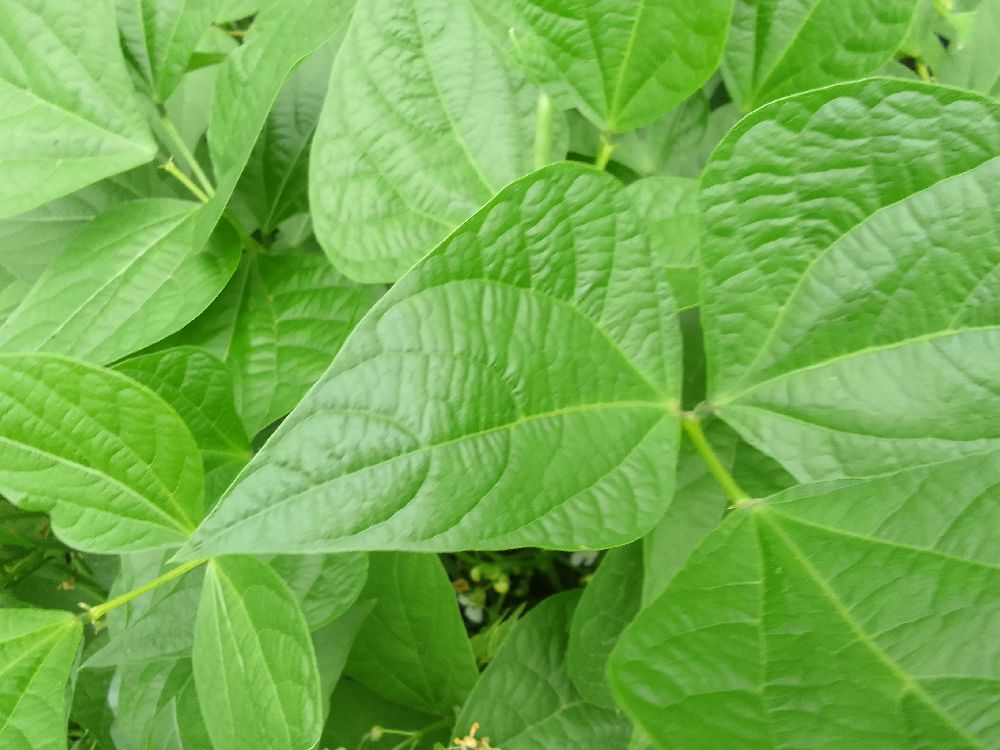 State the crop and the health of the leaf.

common bean, healthy
